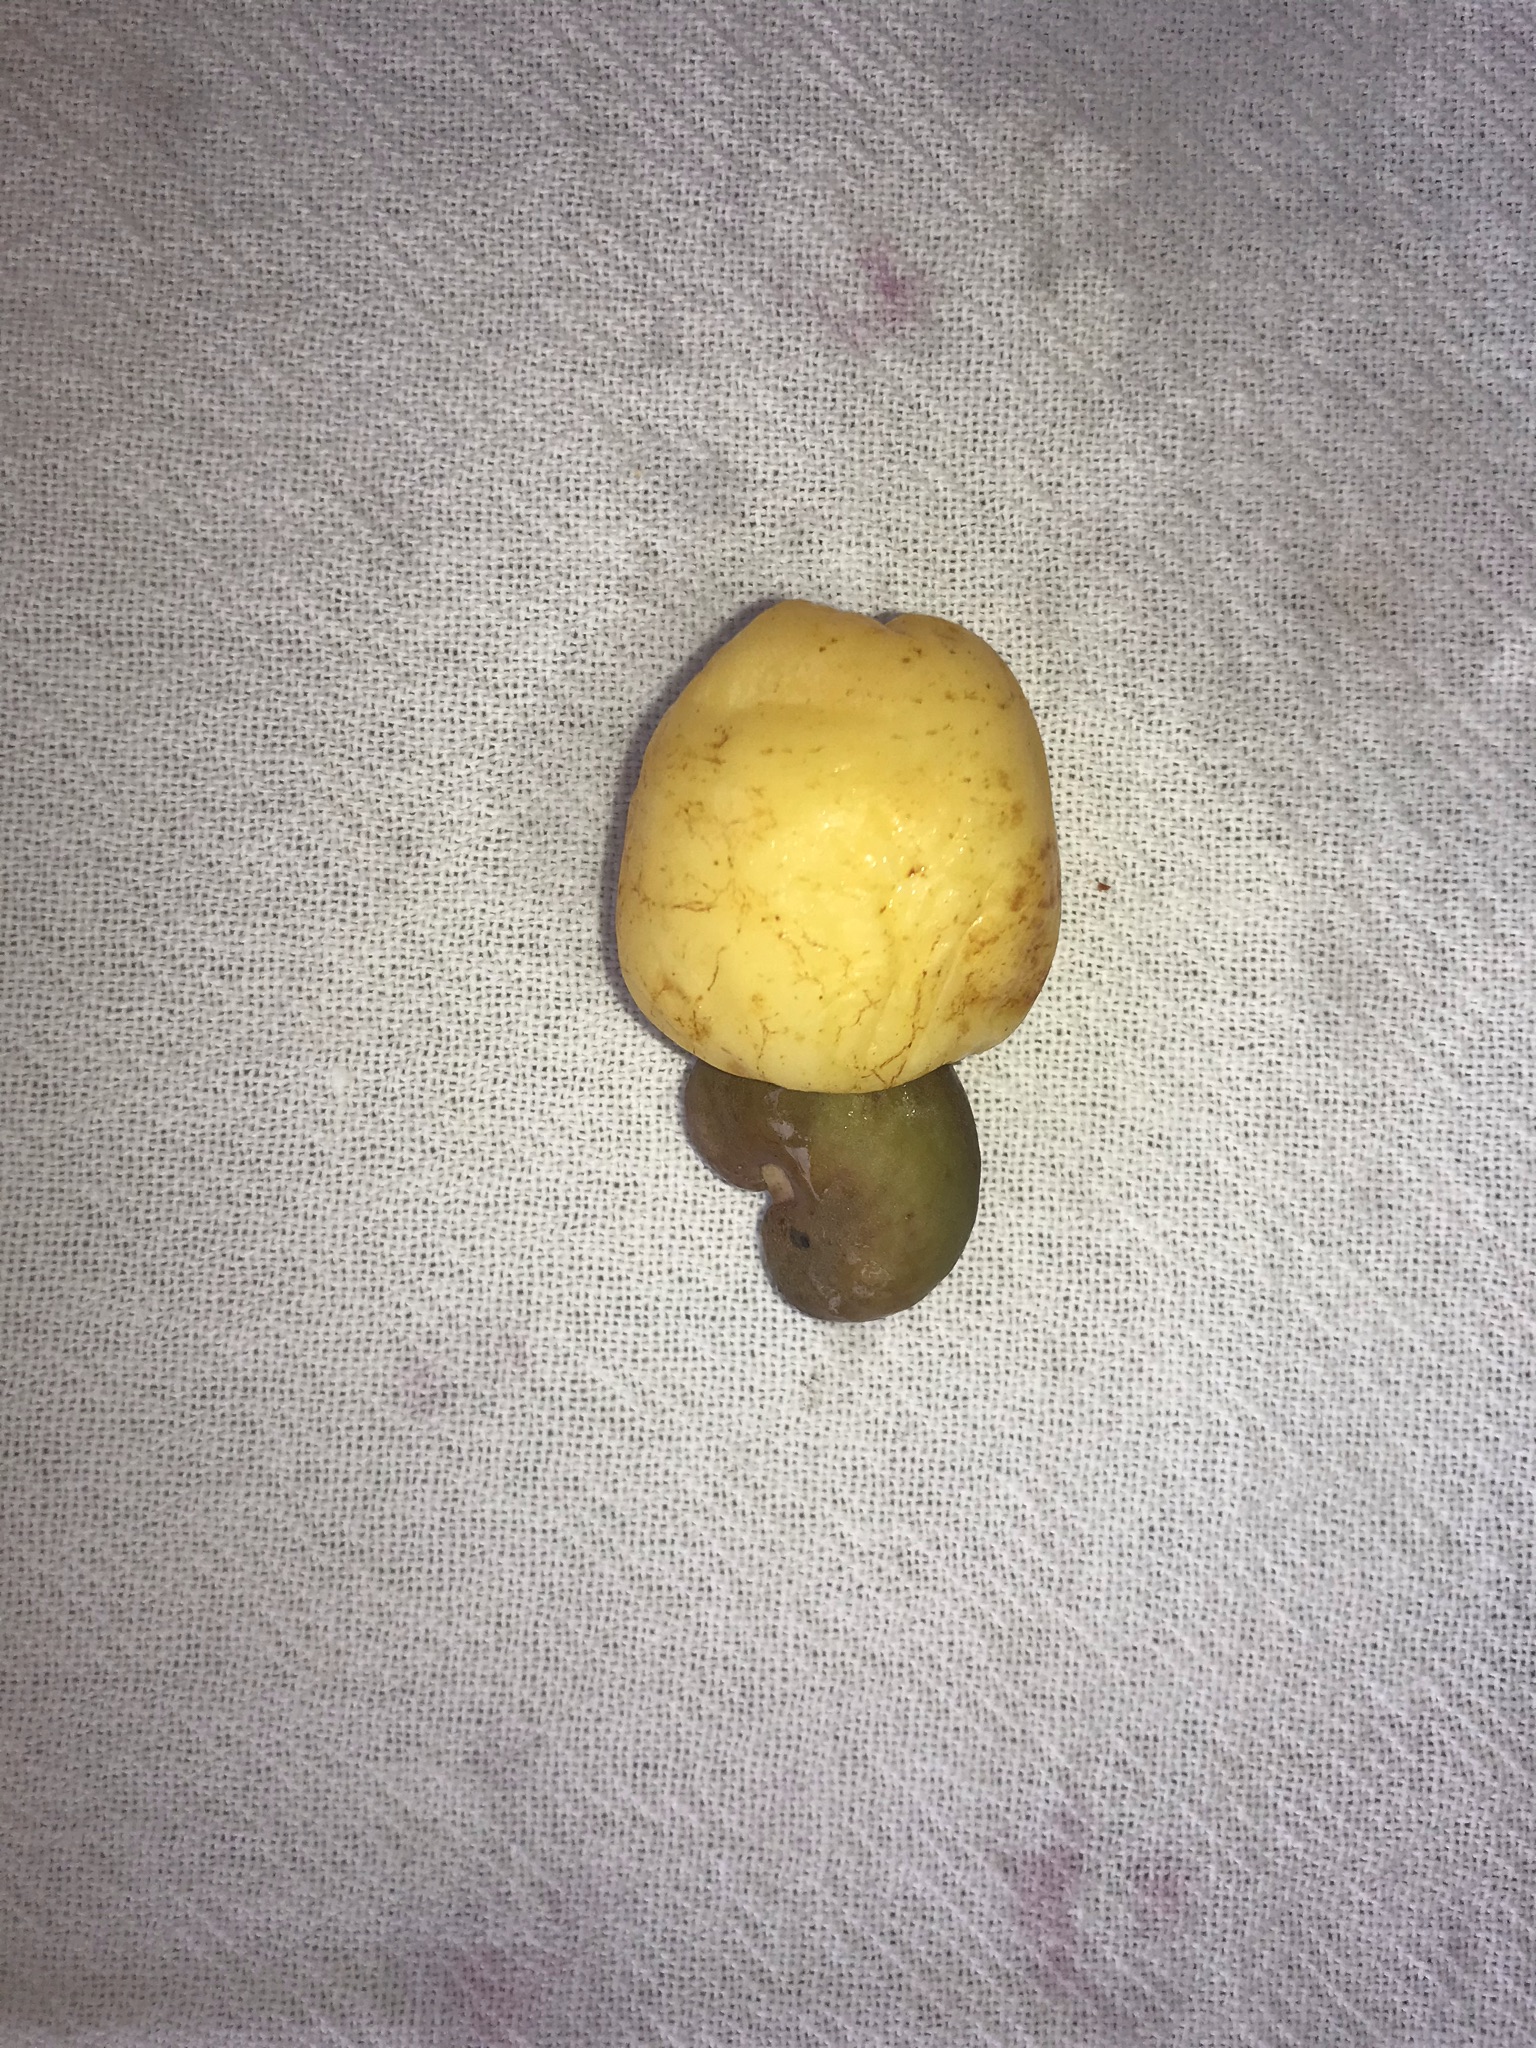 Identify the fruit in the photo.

caju amarelo
